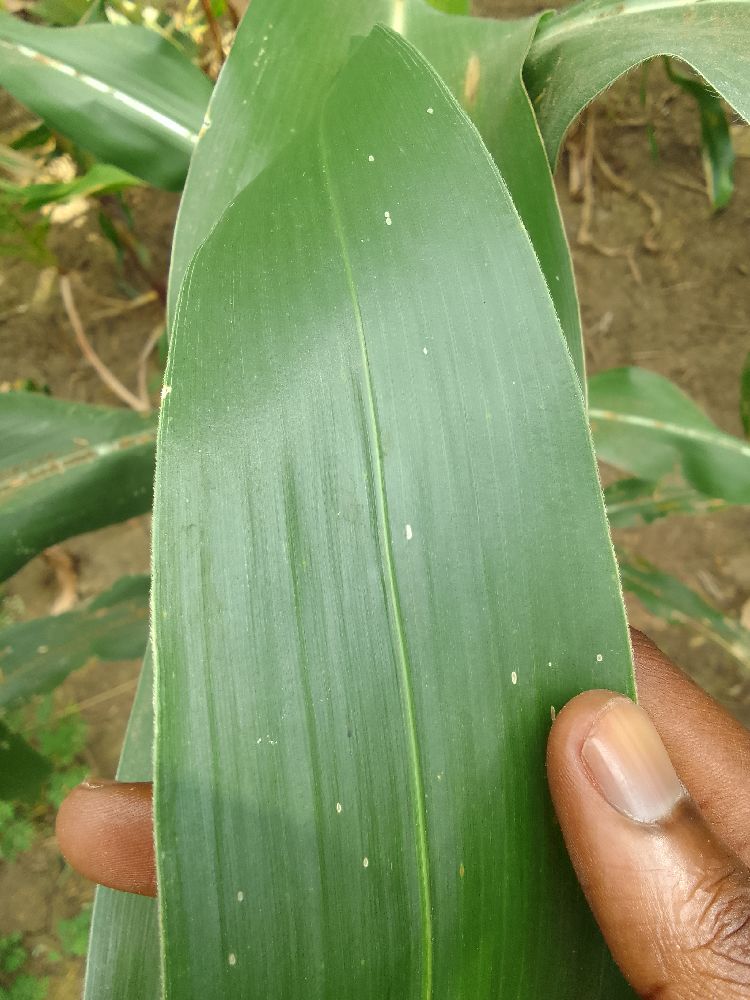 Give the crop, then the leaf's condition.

maize, healthy
